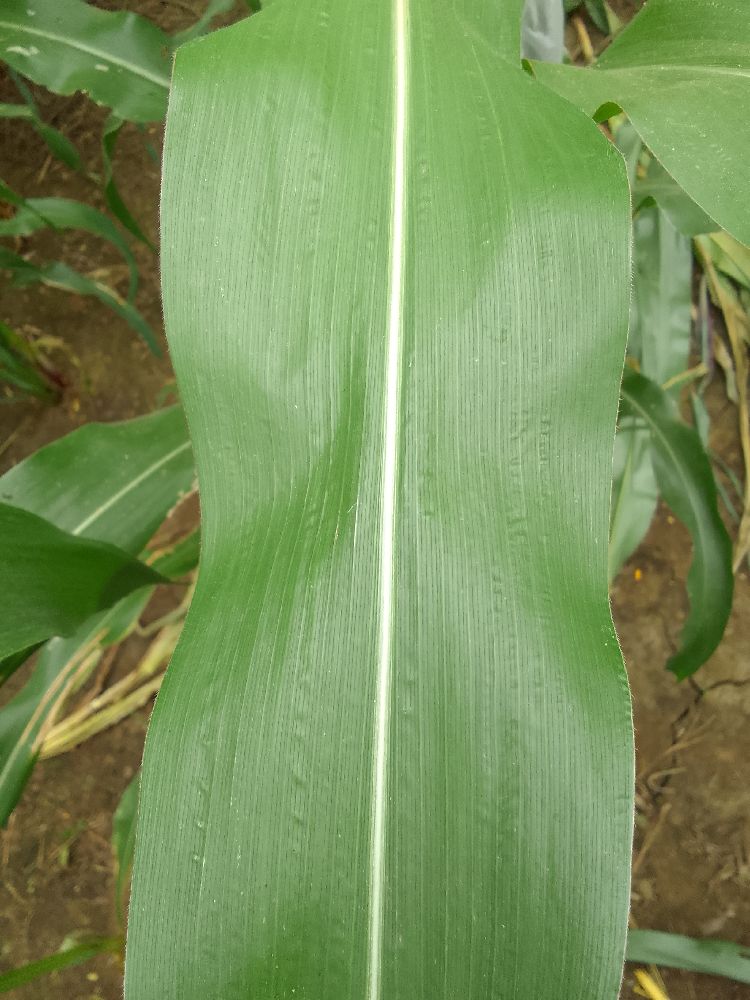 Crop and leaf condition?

maize, healthy
